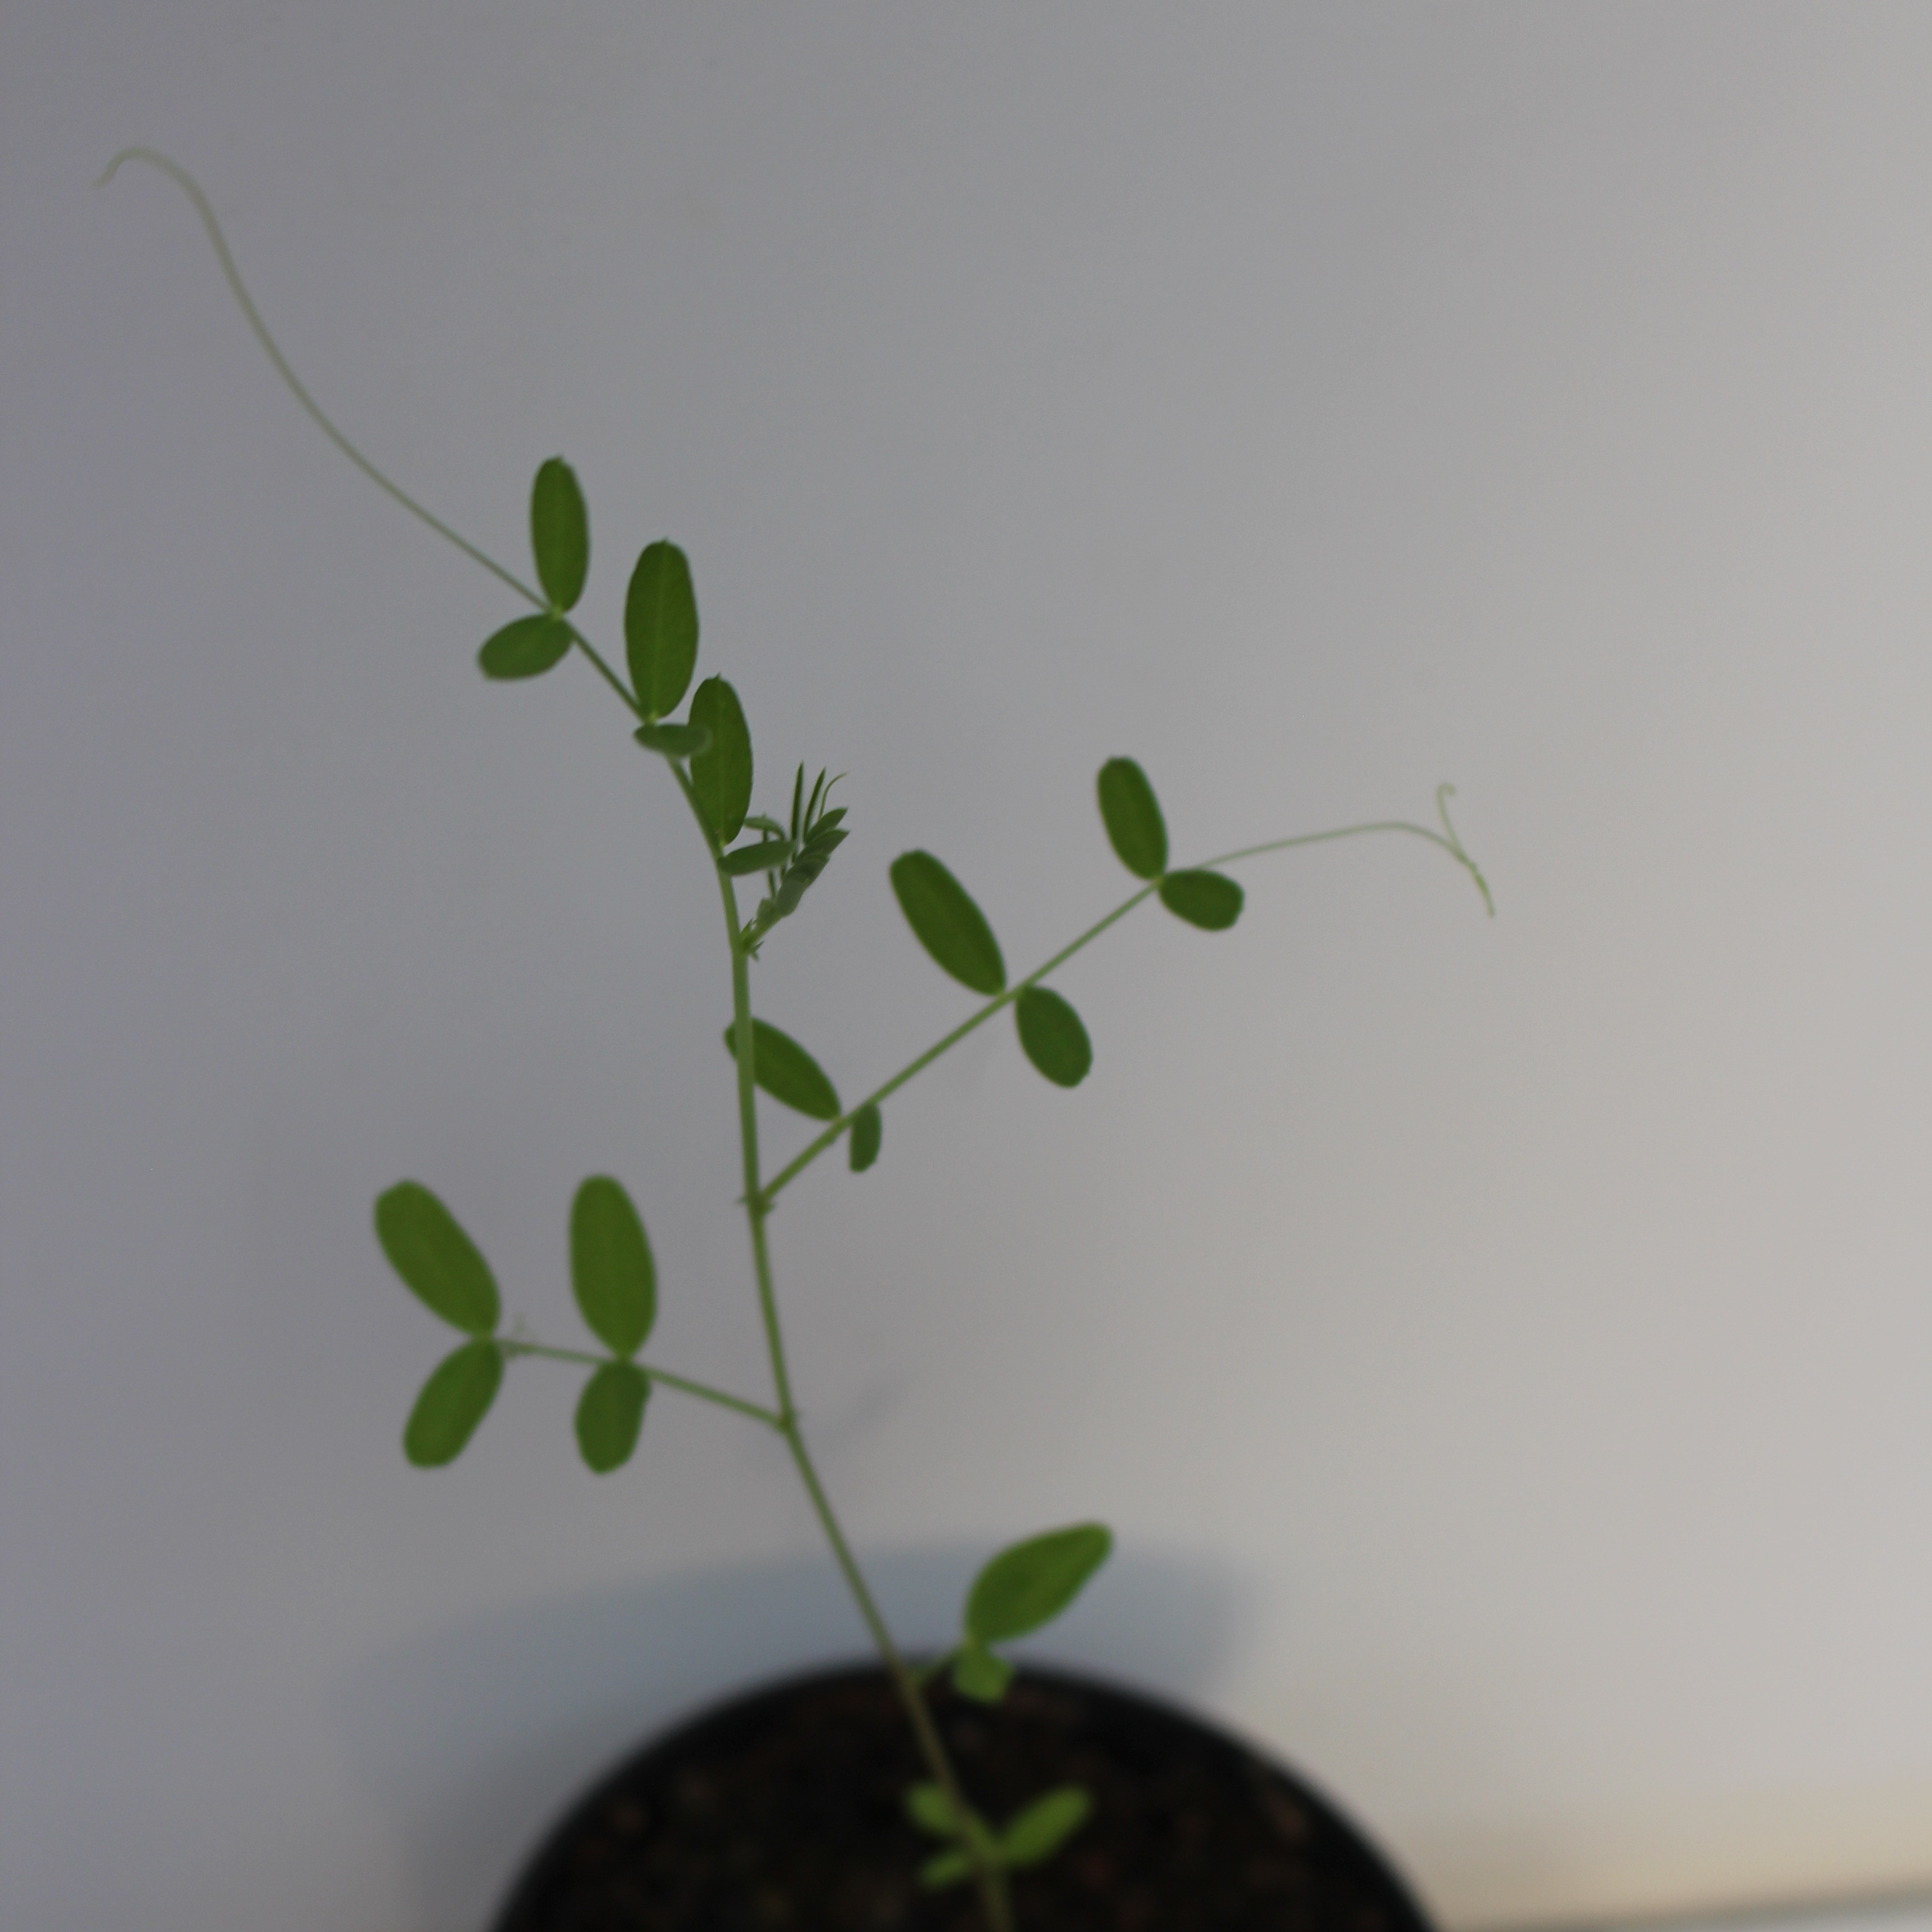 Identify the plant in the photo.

Vicia sativa
